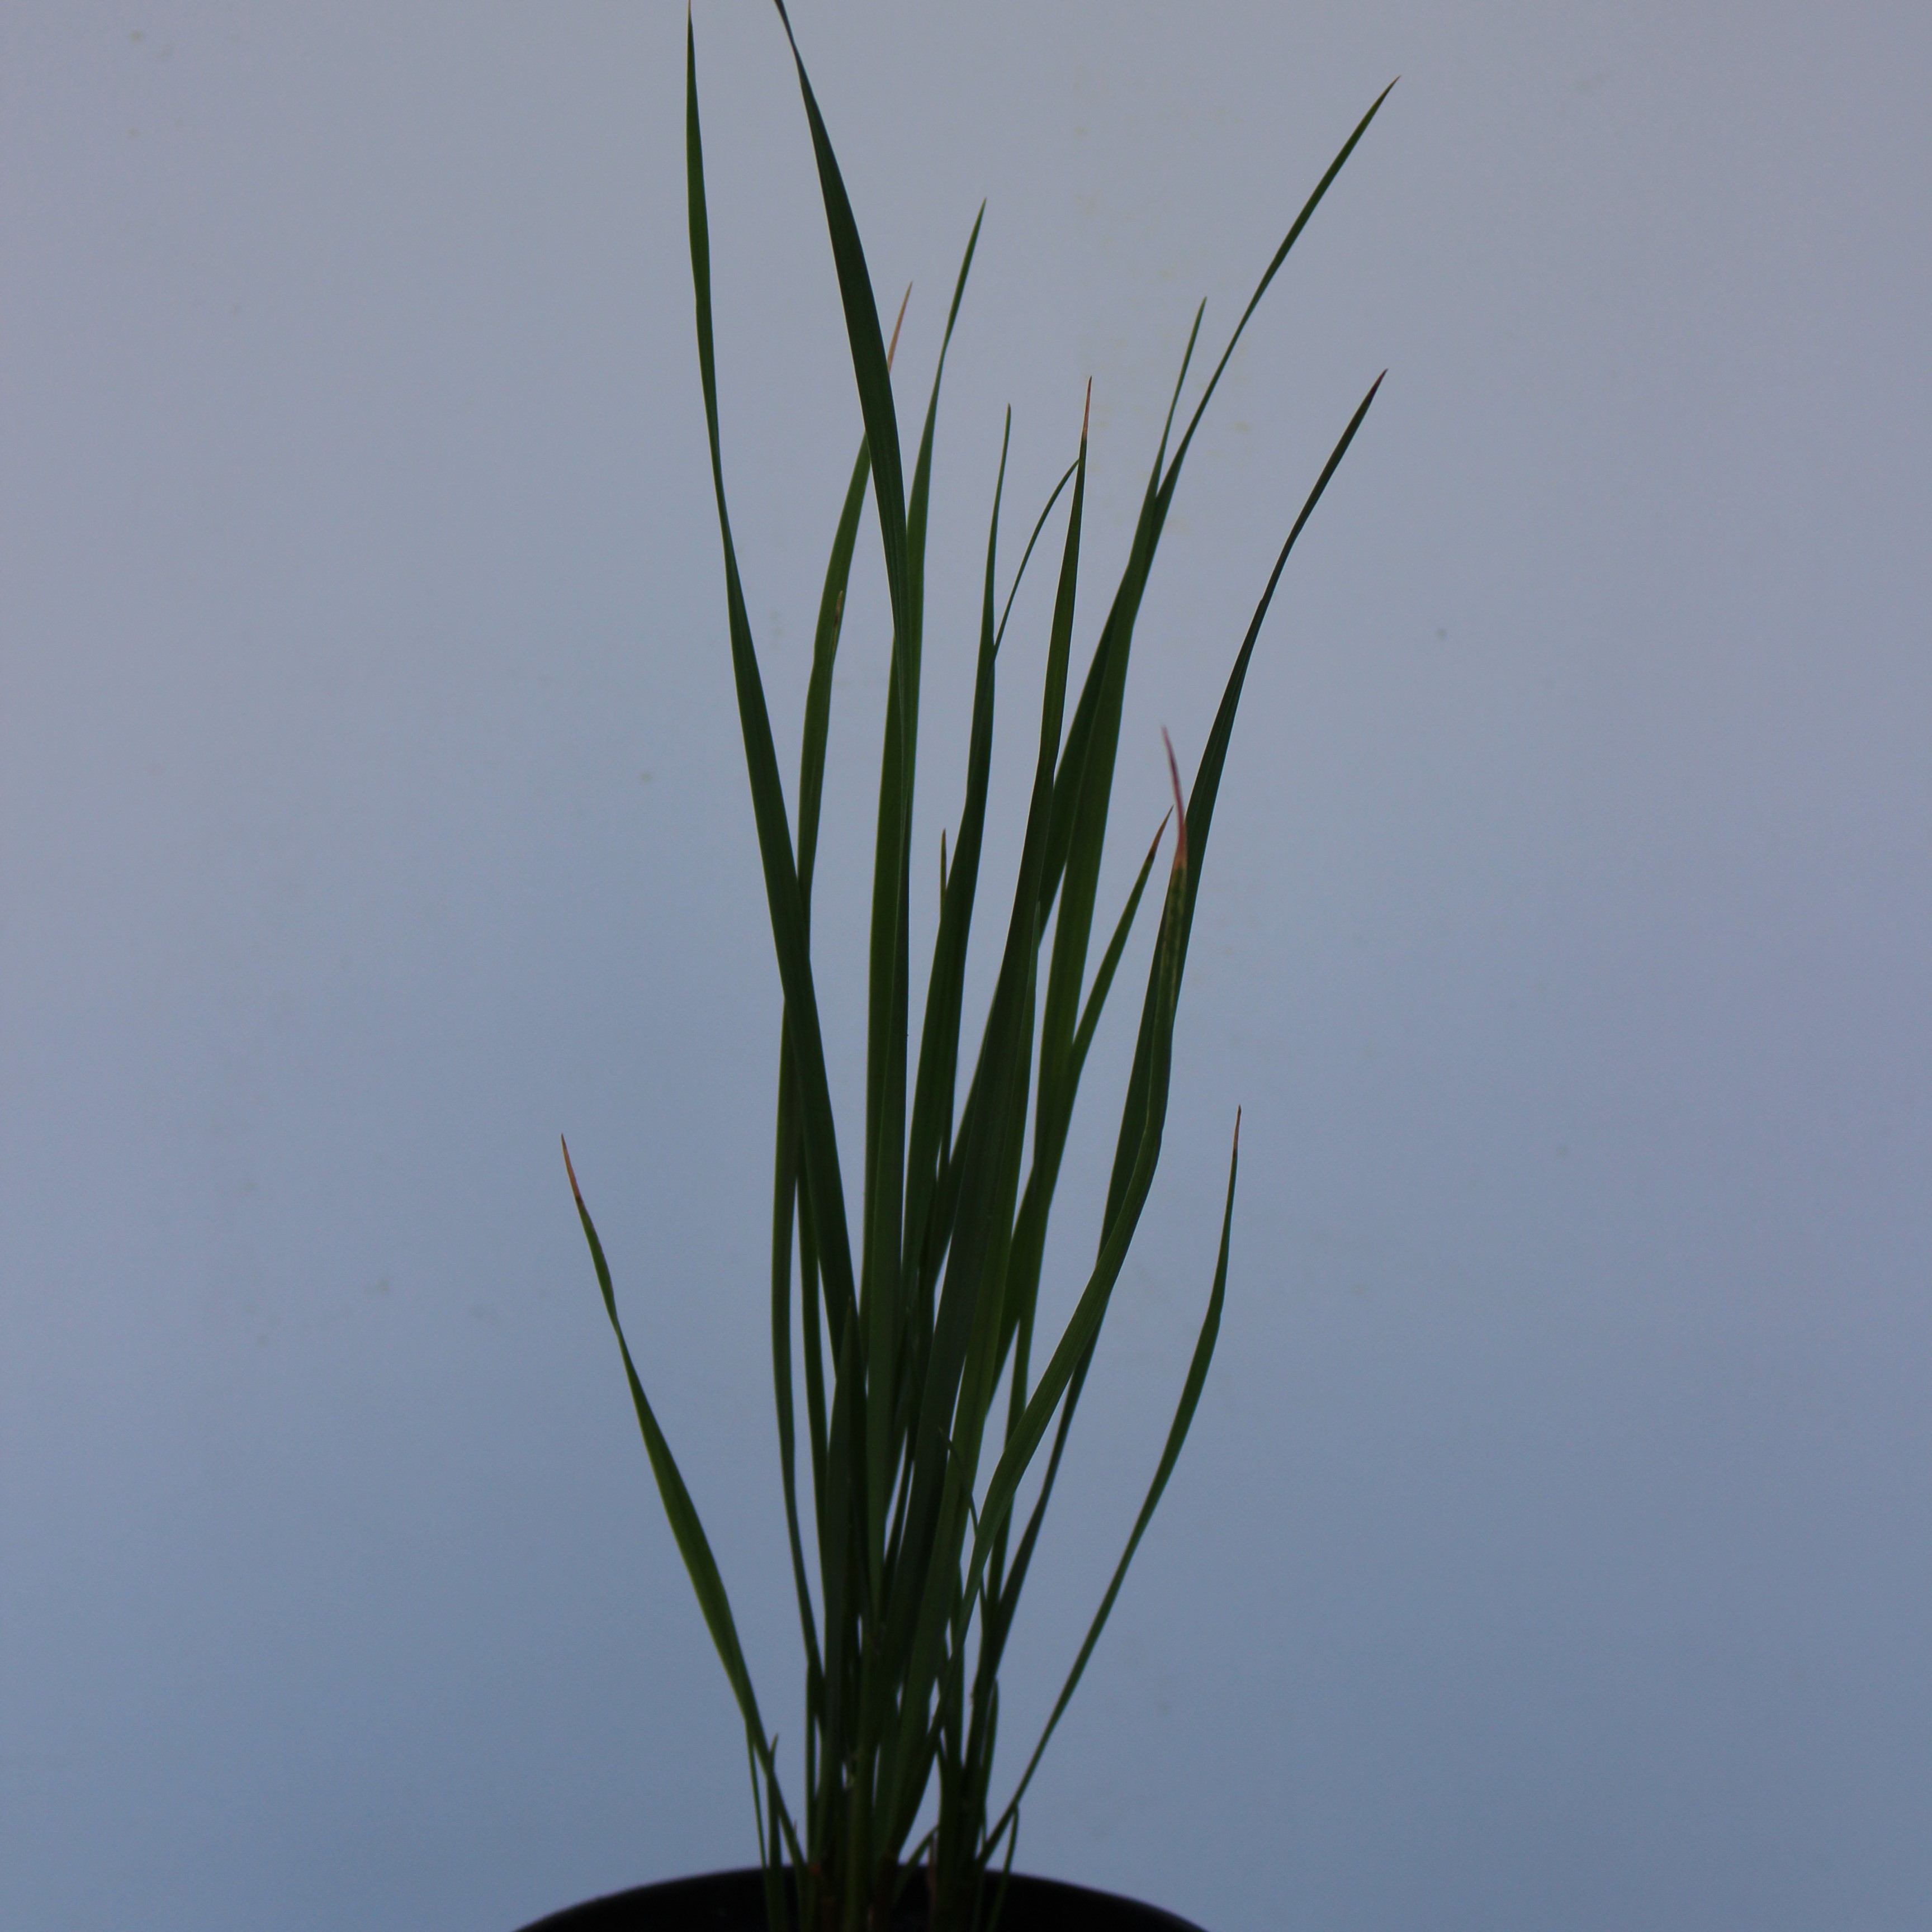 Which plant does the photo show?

Lolium multiflorum
